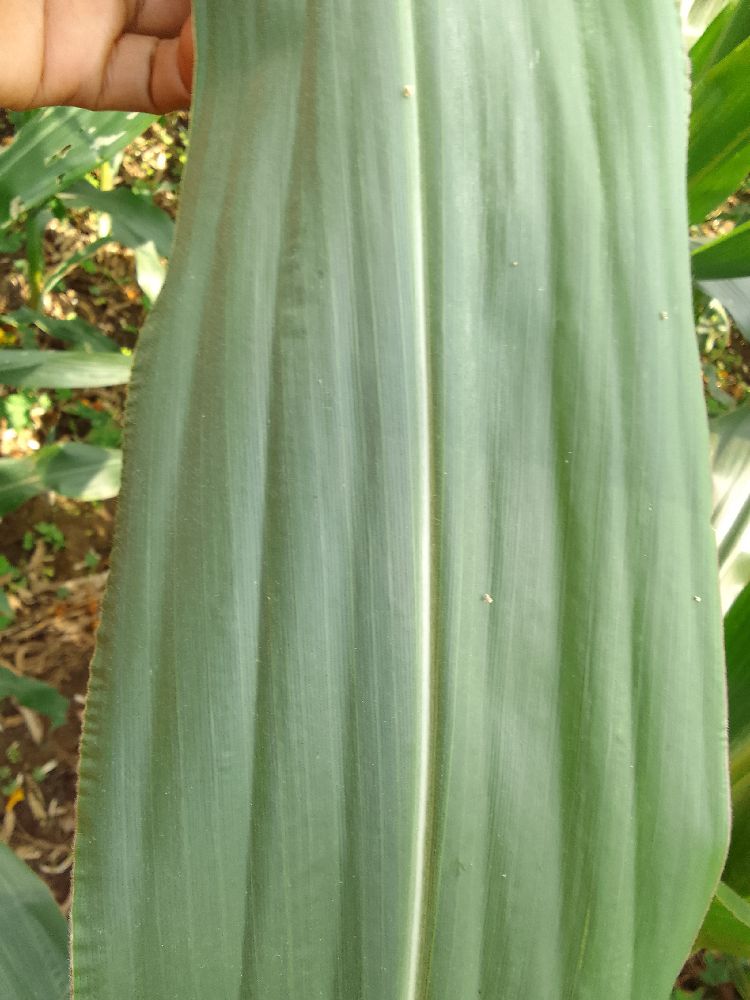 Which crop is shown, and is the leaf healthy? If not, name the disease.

maize, healthy
